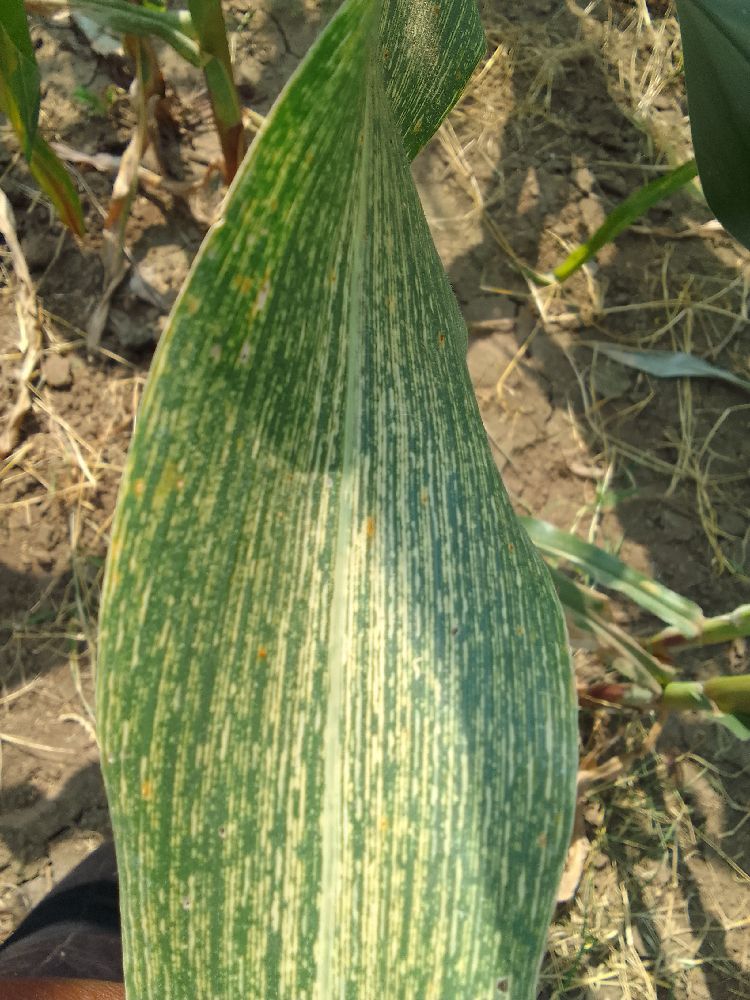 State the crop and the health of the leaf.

maize, maize streak virus
